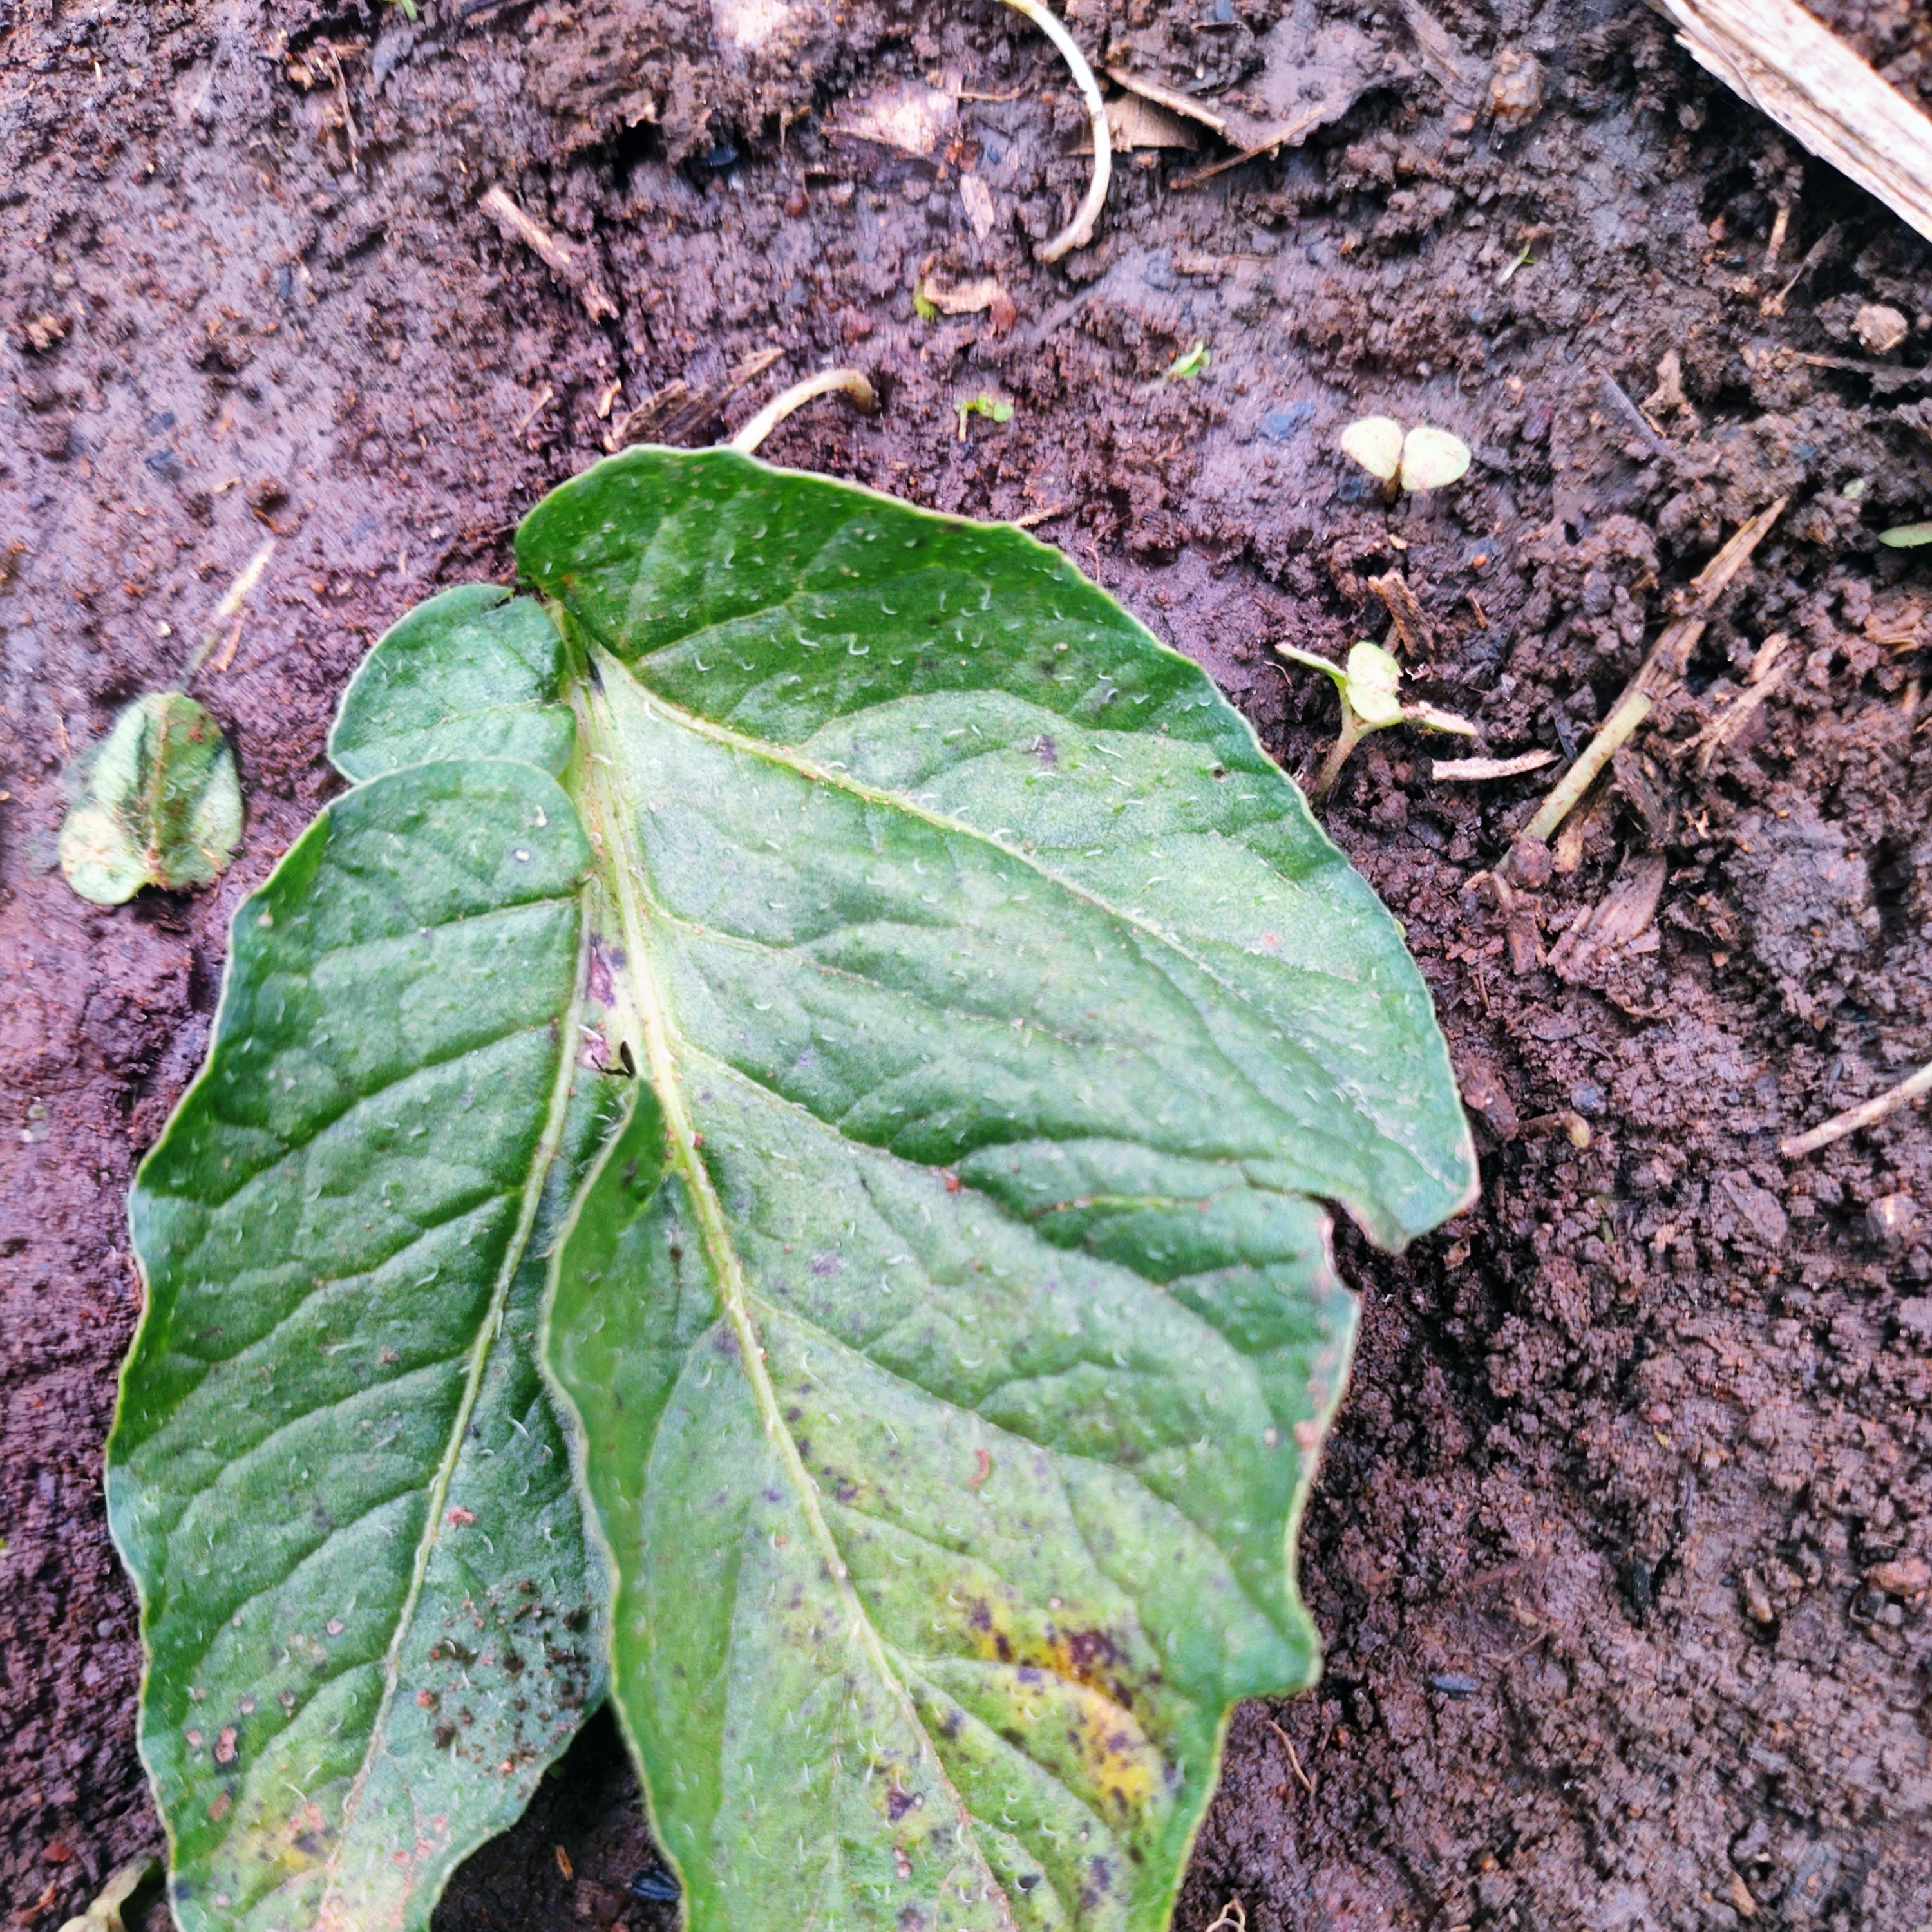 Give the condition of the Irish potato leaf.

late blight
